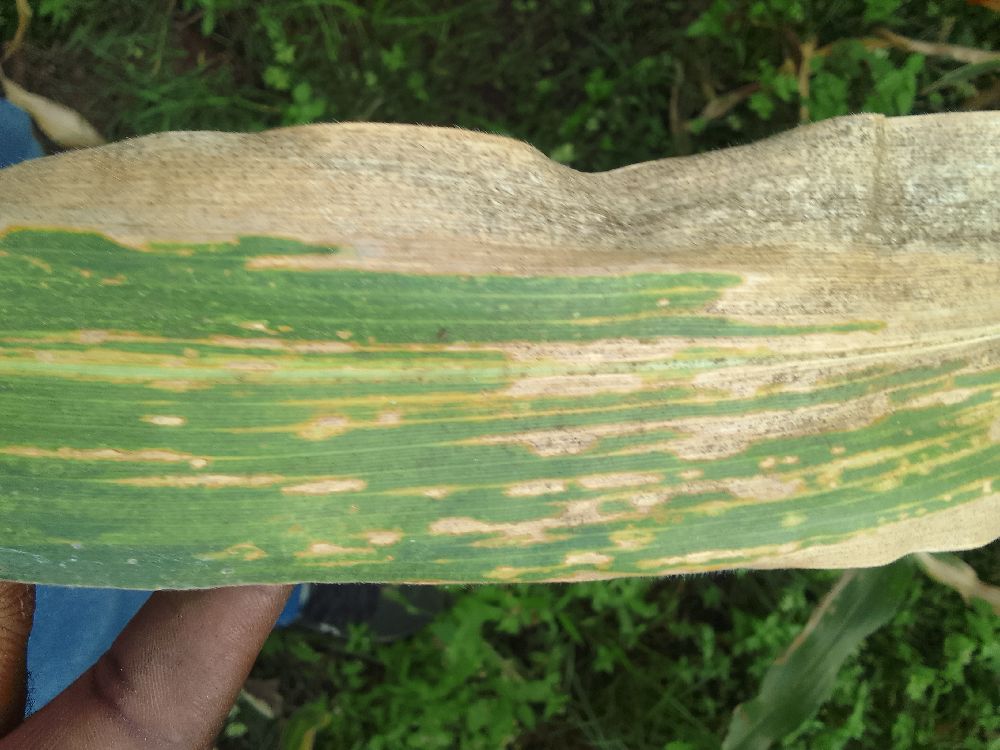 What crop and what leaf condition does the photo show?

maize, maize lethal necrosis
